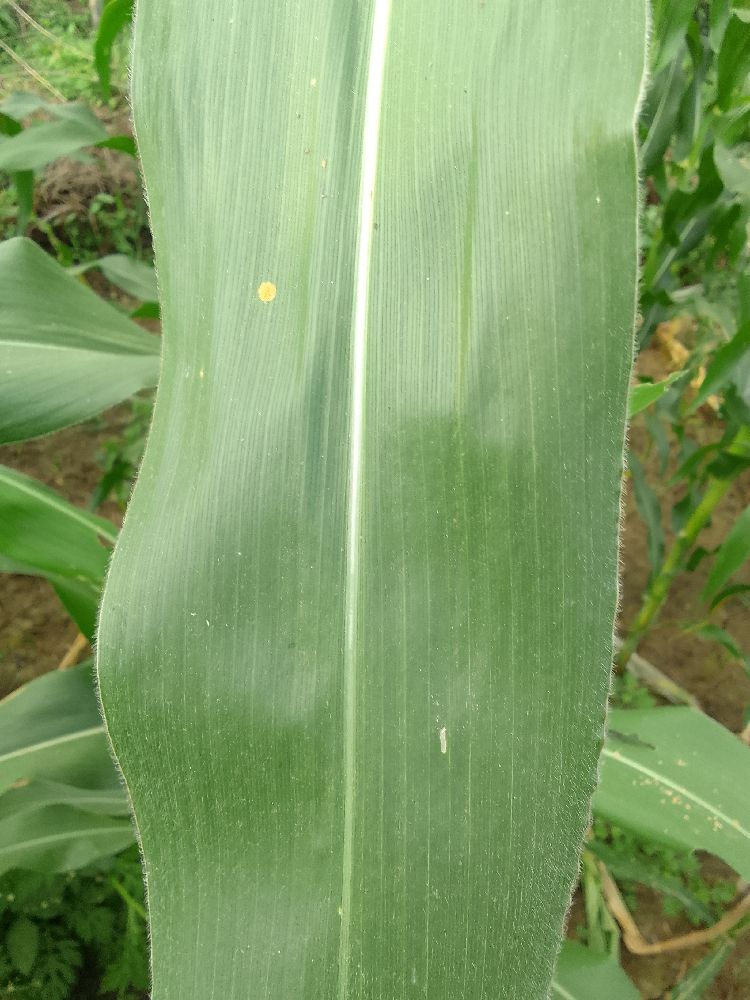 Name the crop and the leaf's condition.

maize, healthy
